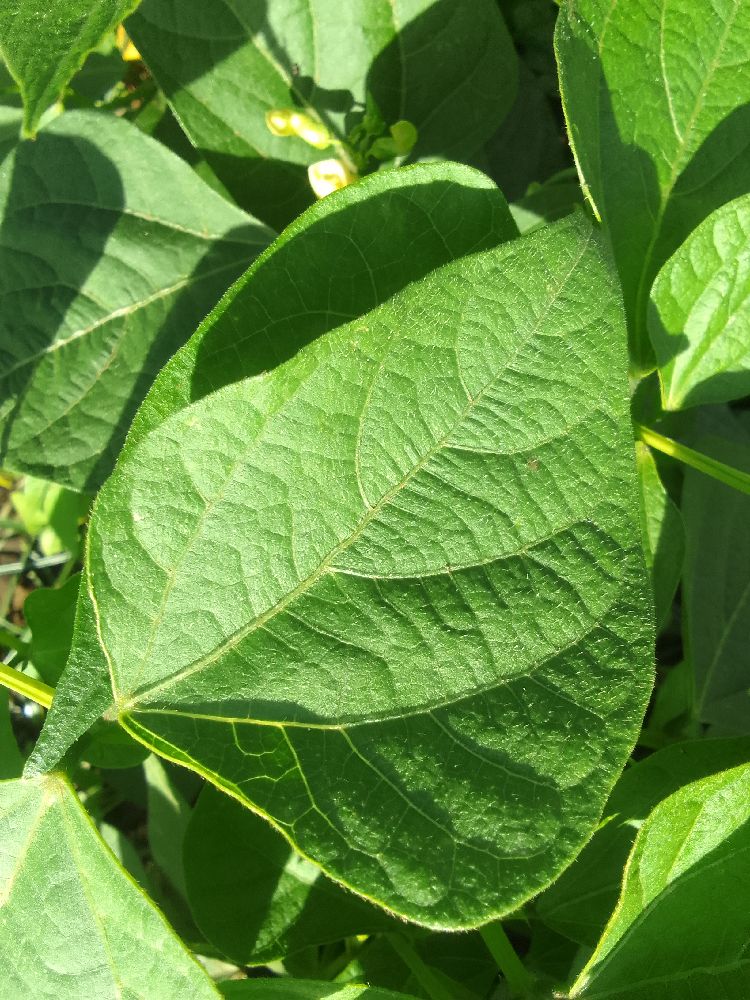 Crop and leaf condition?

common bean, healthy
